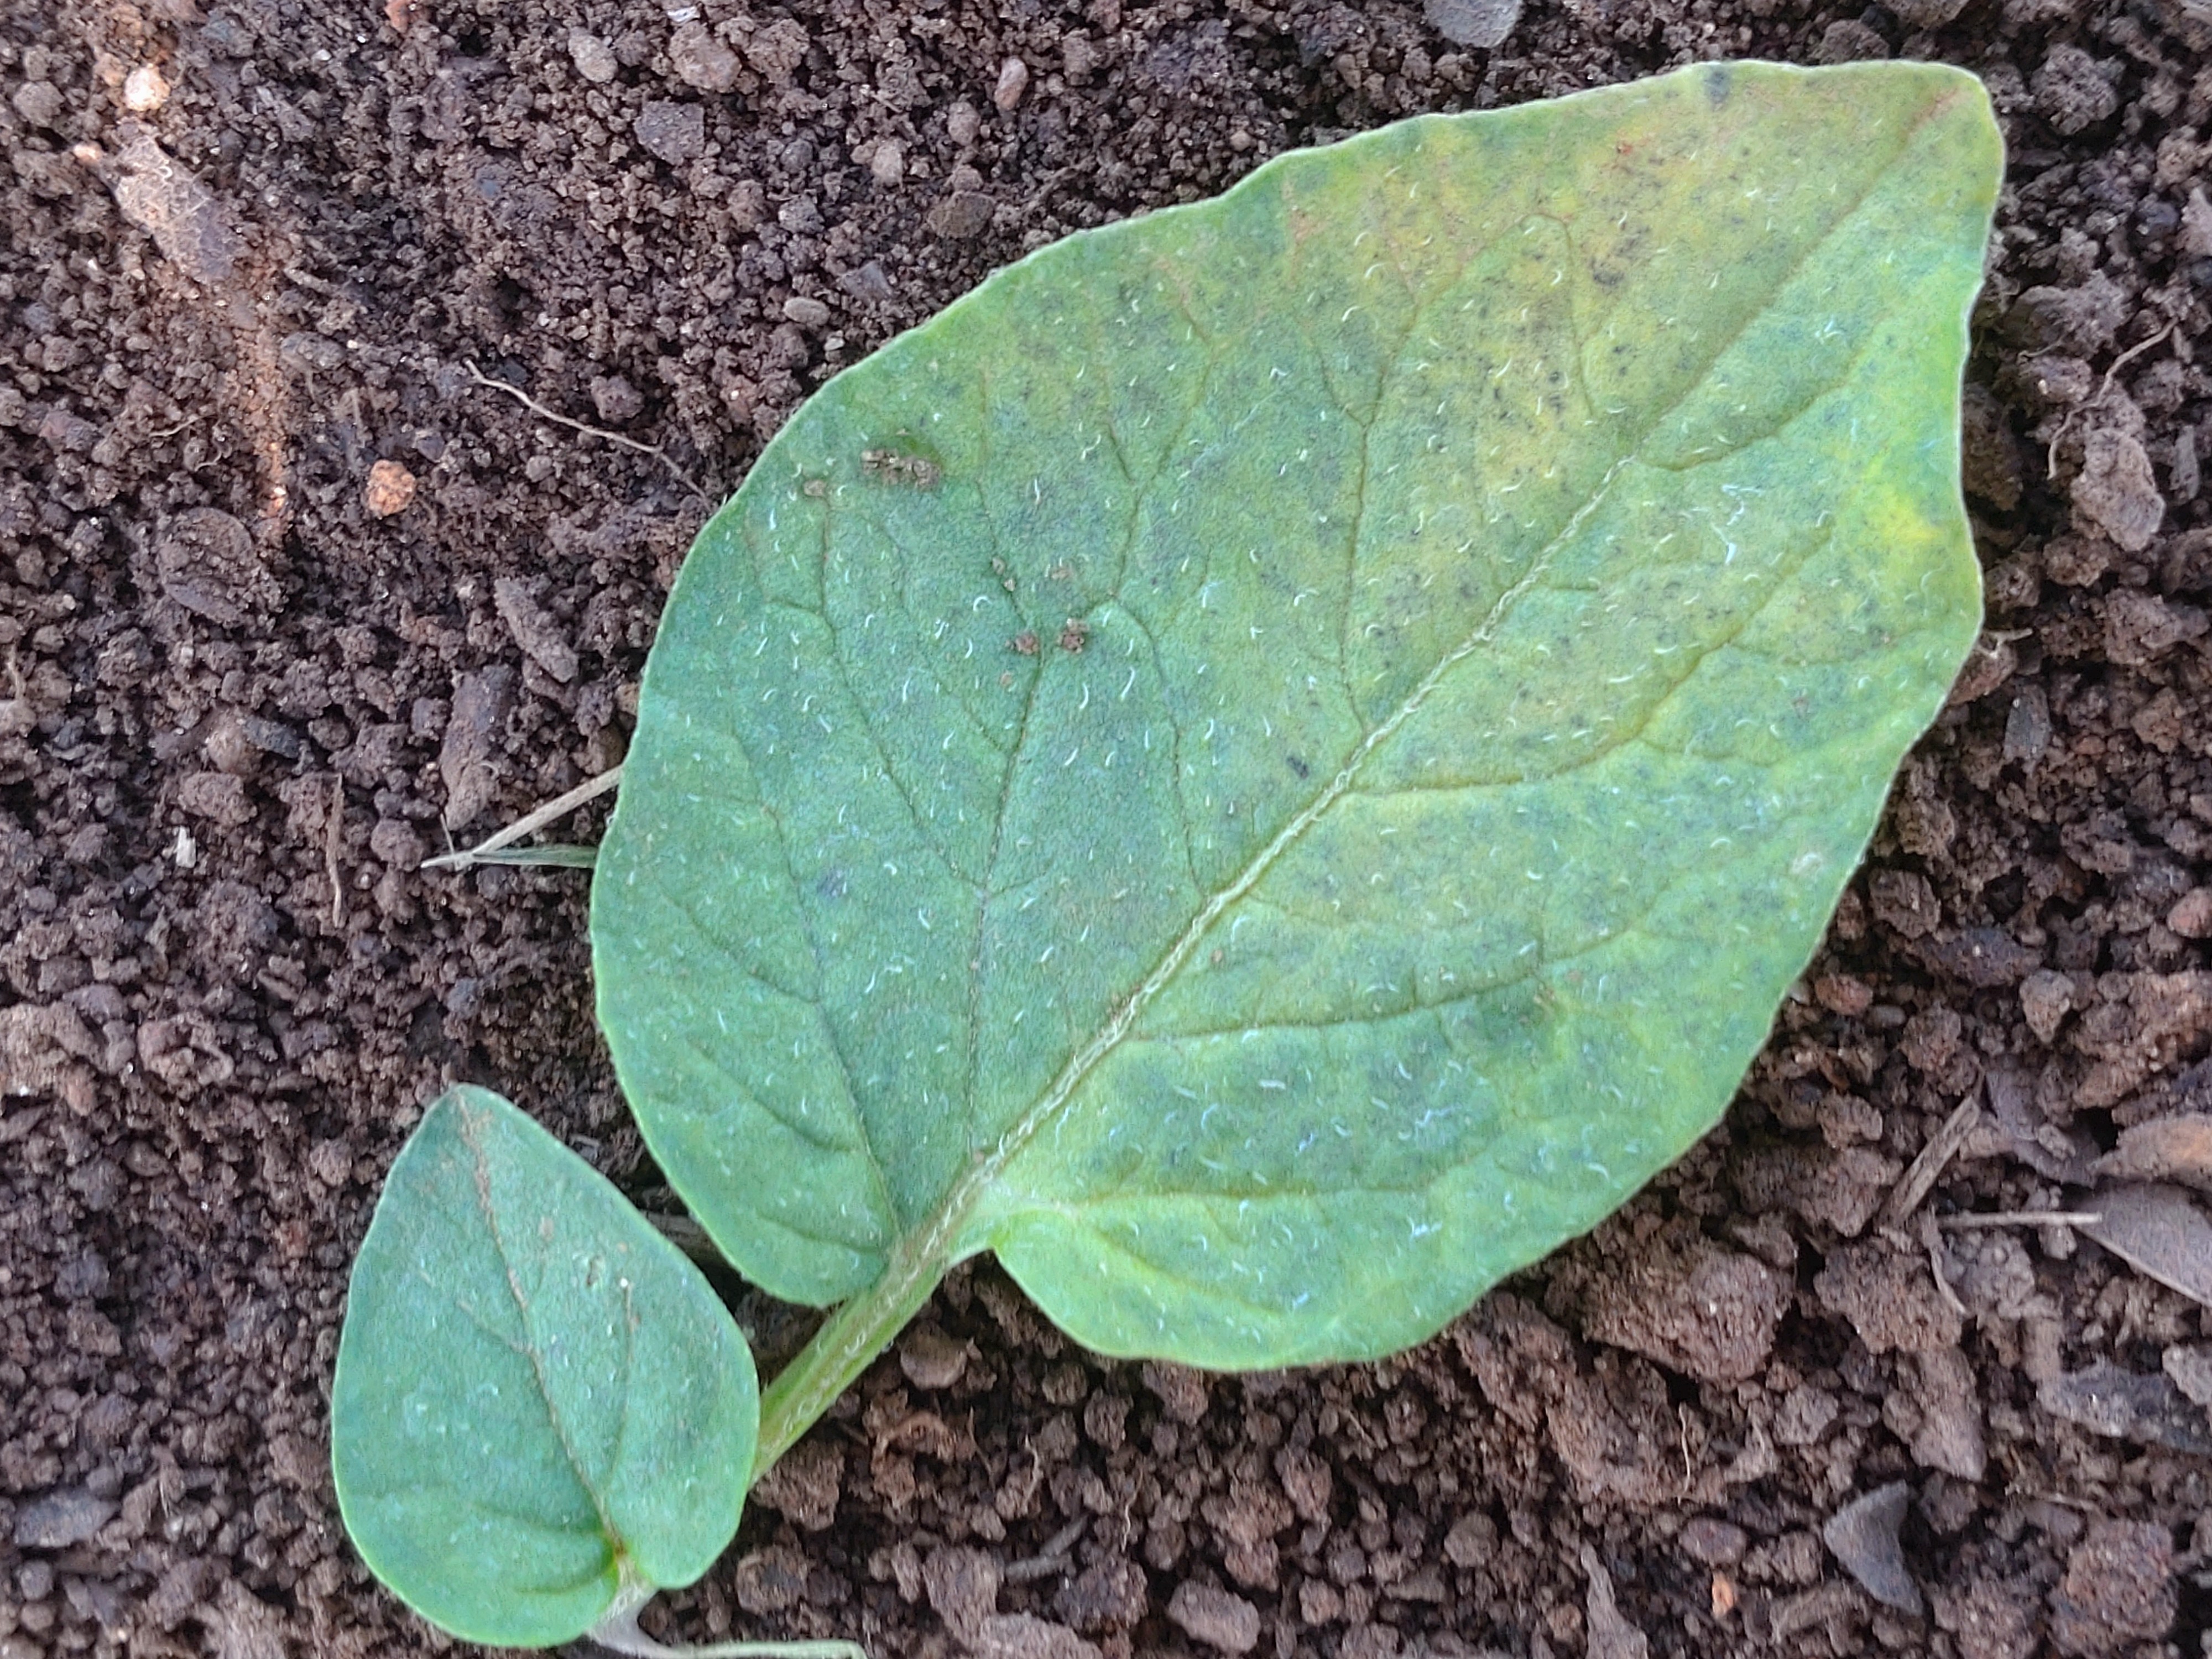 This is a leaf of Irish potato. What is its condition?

late blight
